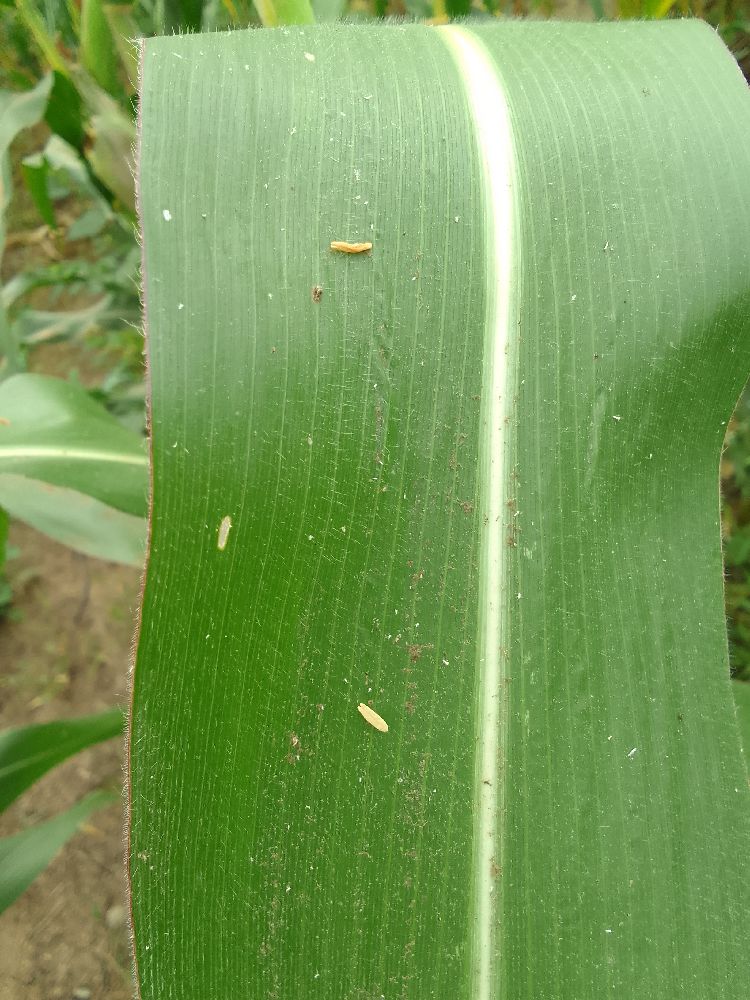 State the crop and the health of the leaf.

maize, healthy
